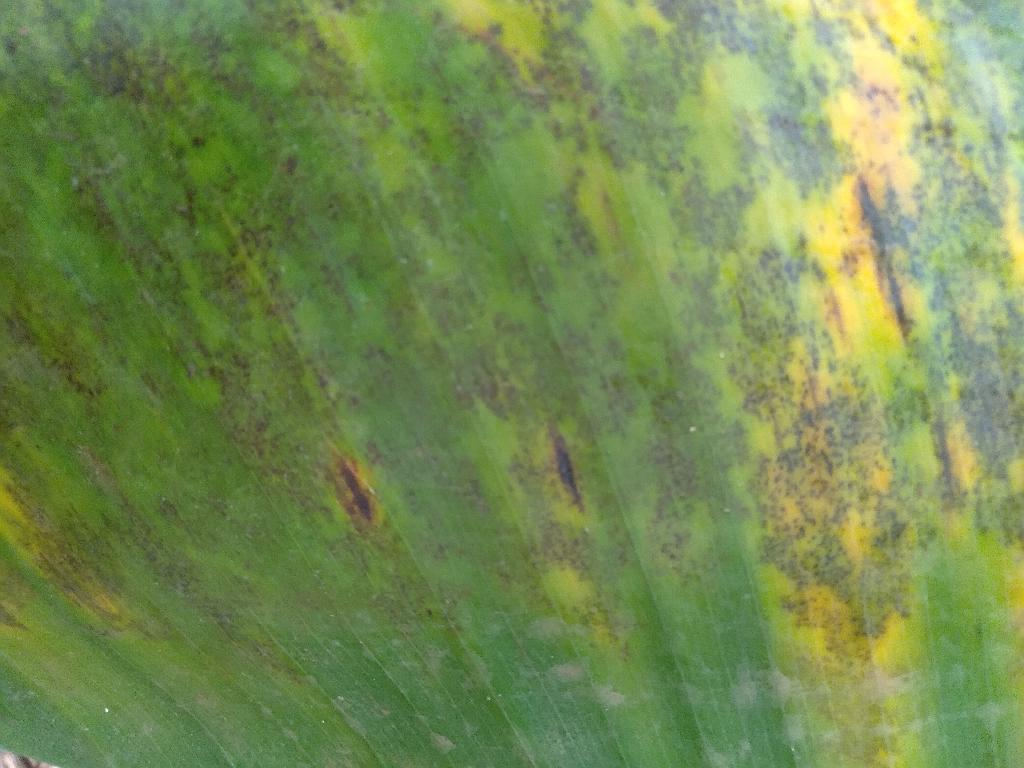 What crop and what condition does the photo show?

banana, black sigatoka
